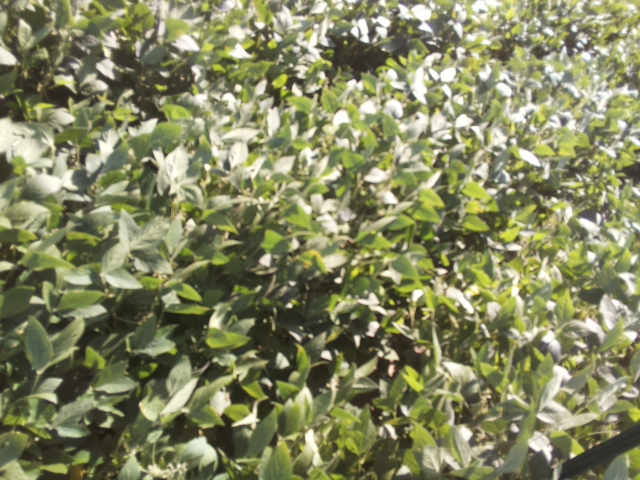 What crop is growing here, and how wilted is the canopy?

soybean, moderate turgor loss in upper canopy
